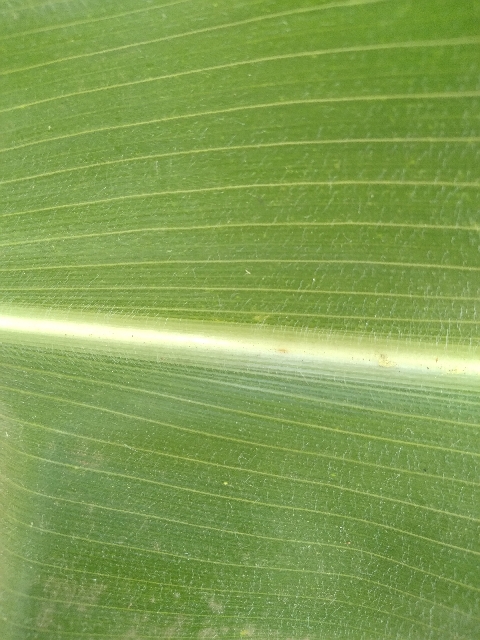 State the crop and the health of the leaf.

maize, healthy
